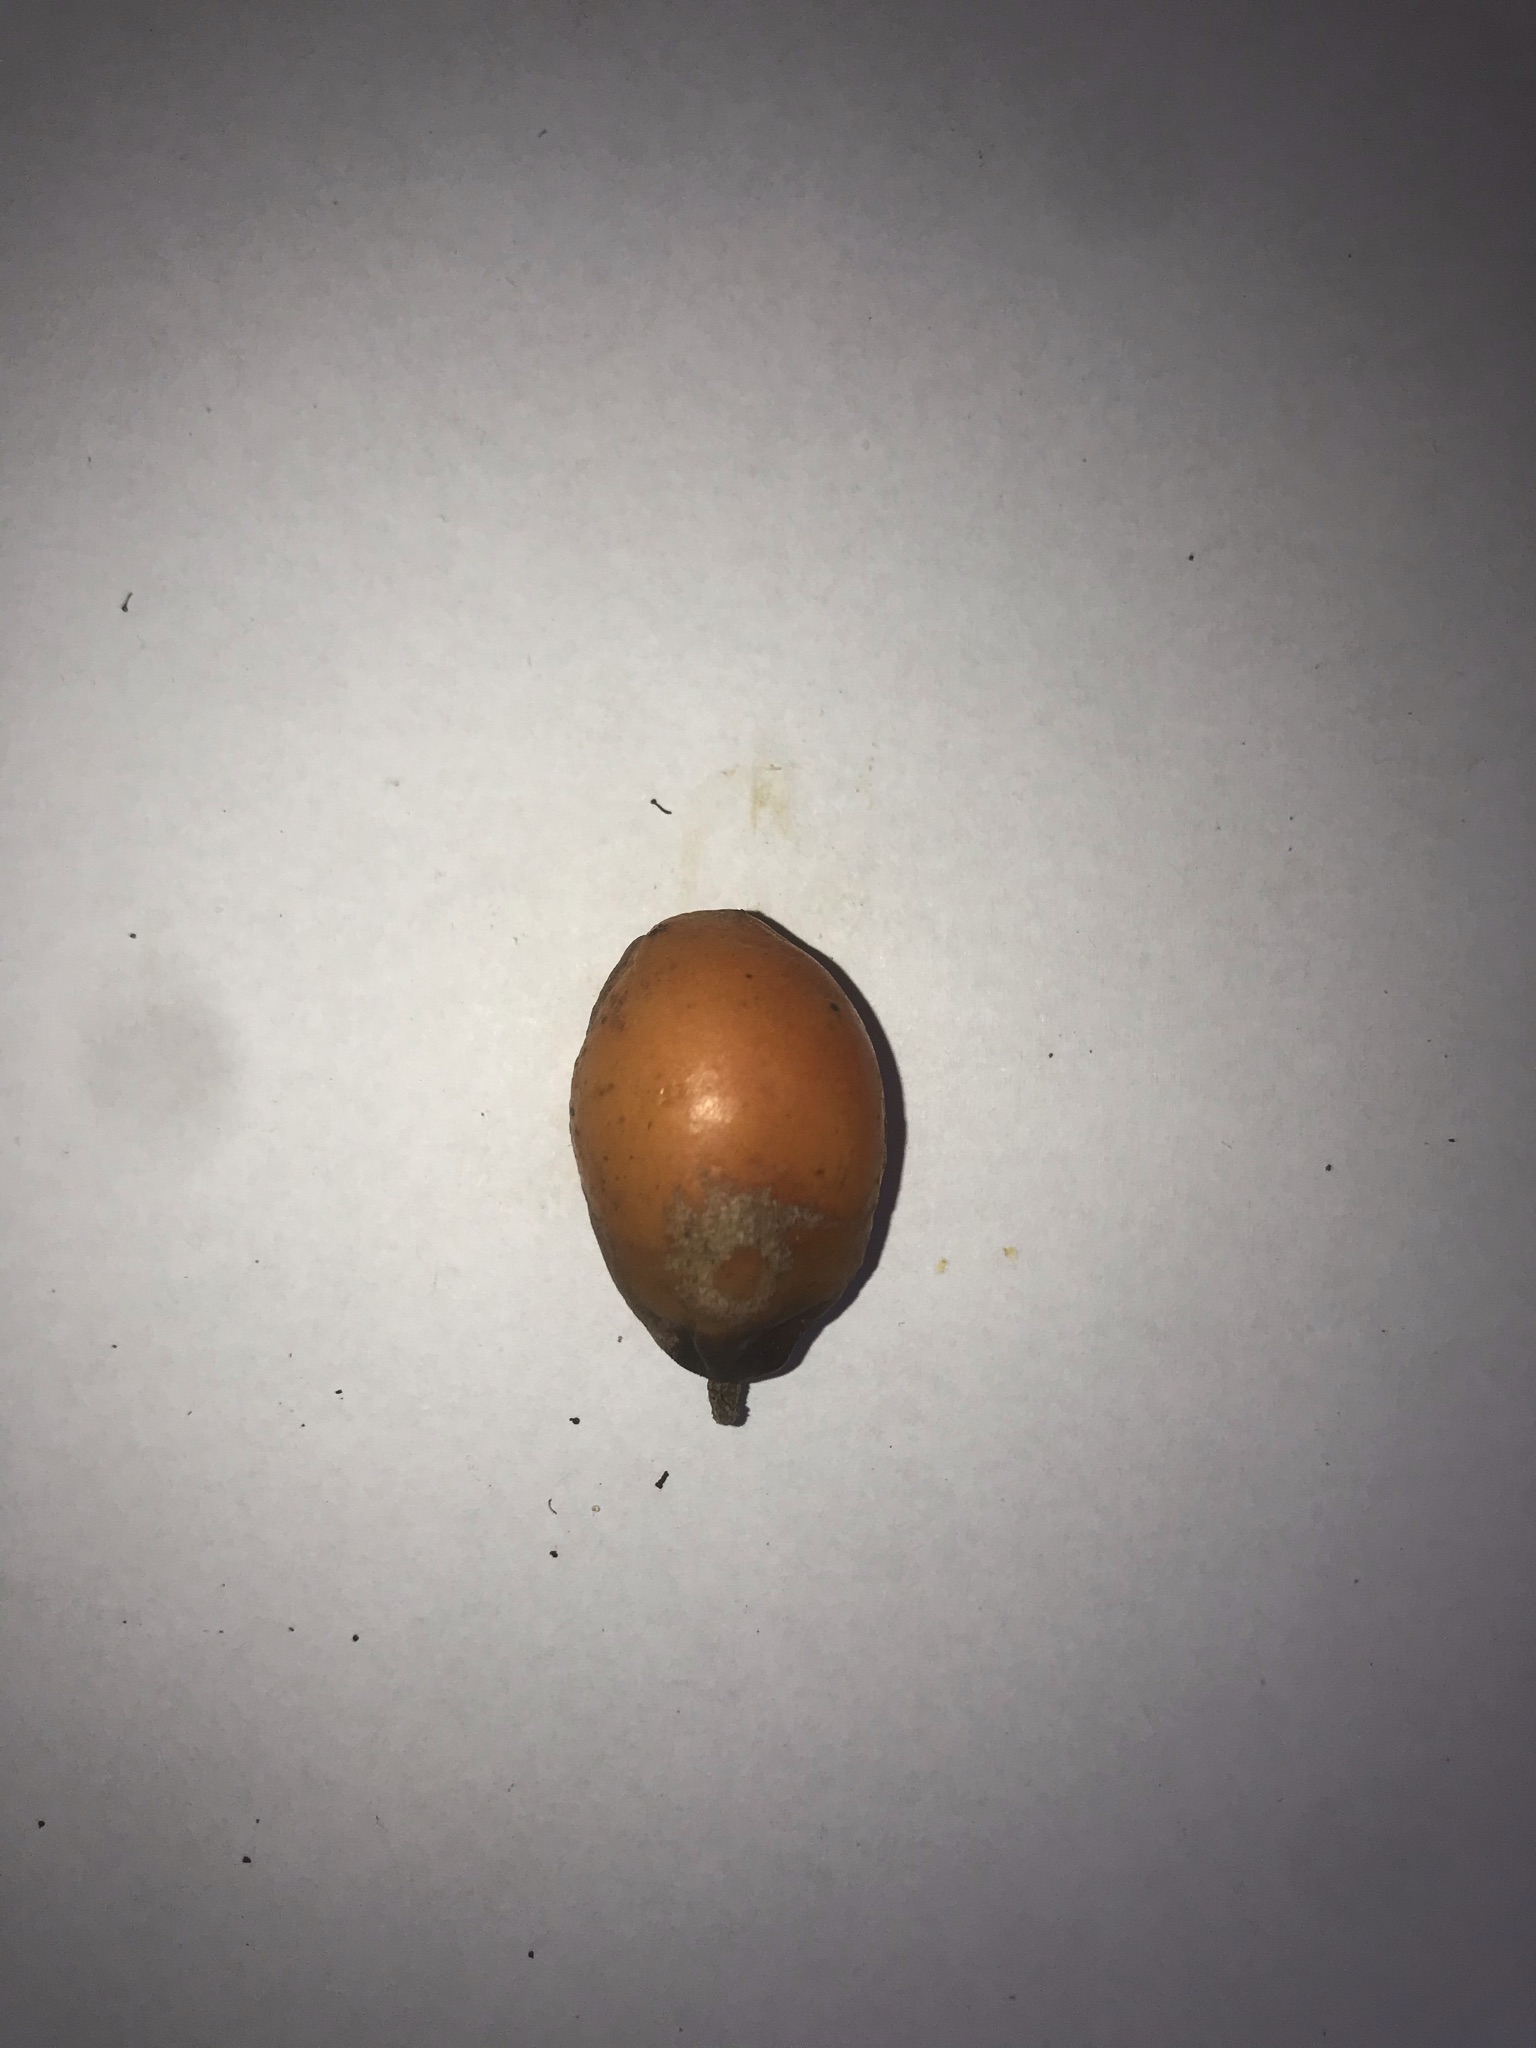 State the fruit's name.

siriguela
